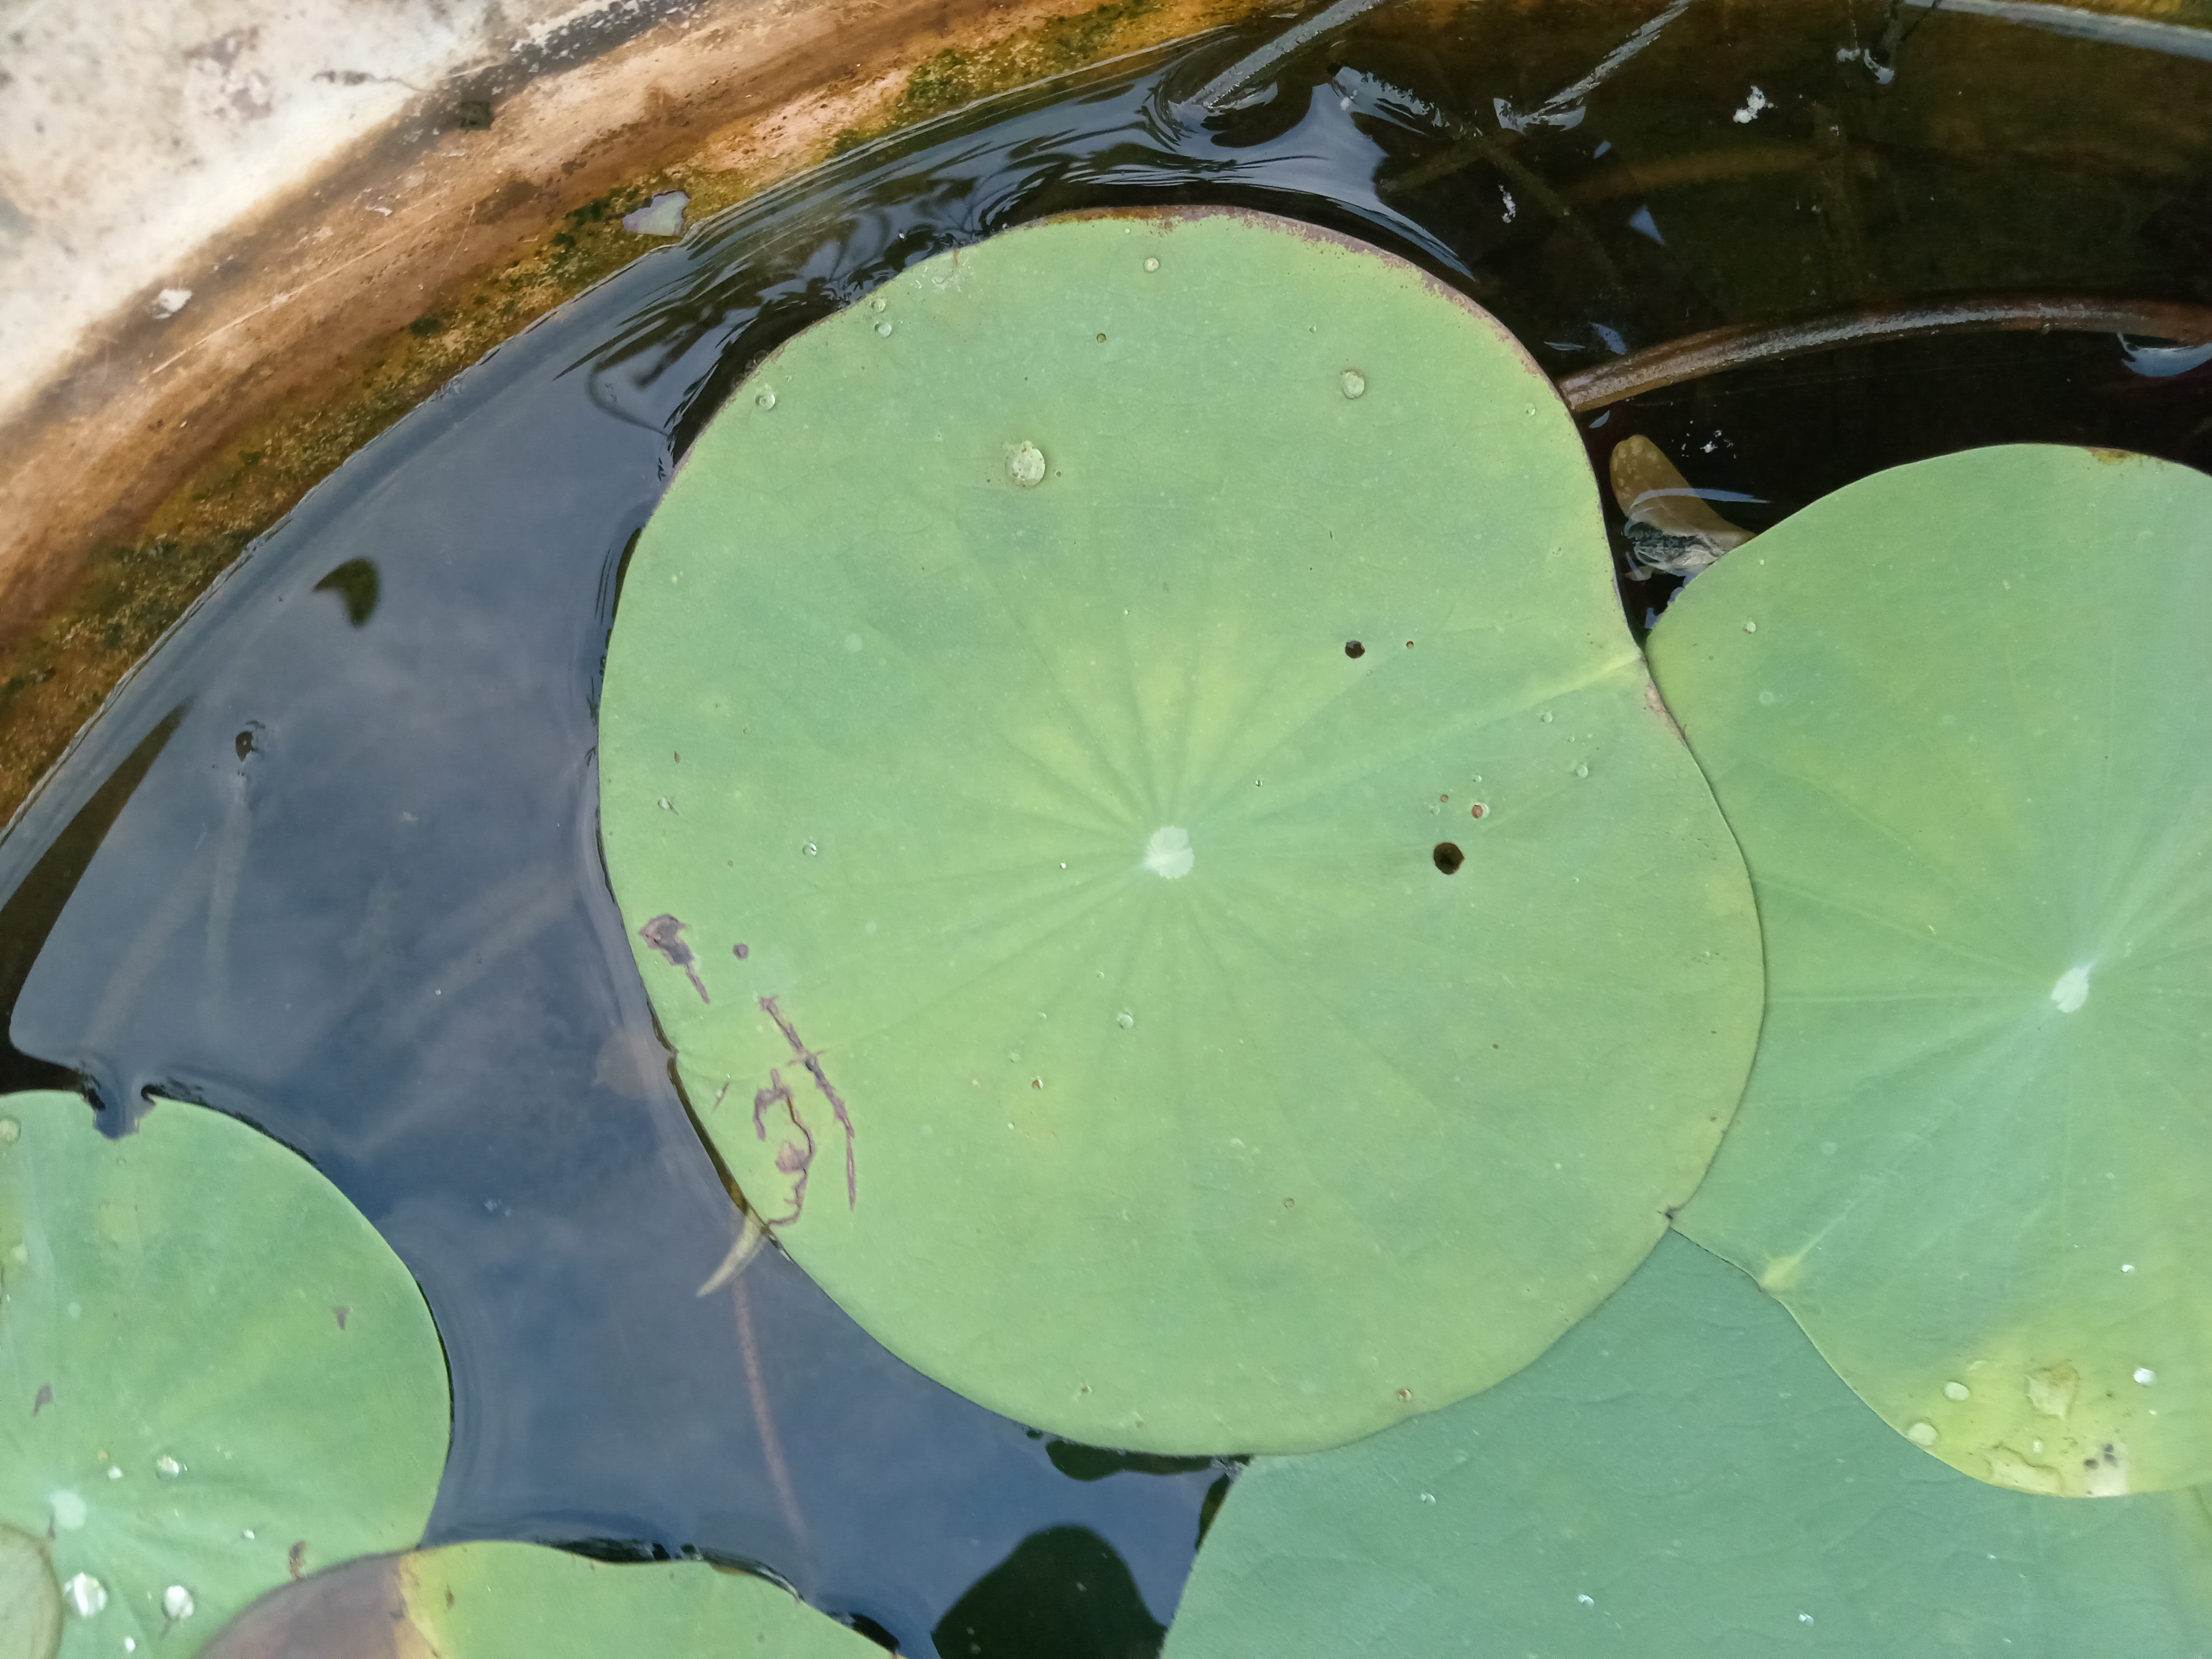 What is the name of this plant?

lotus
